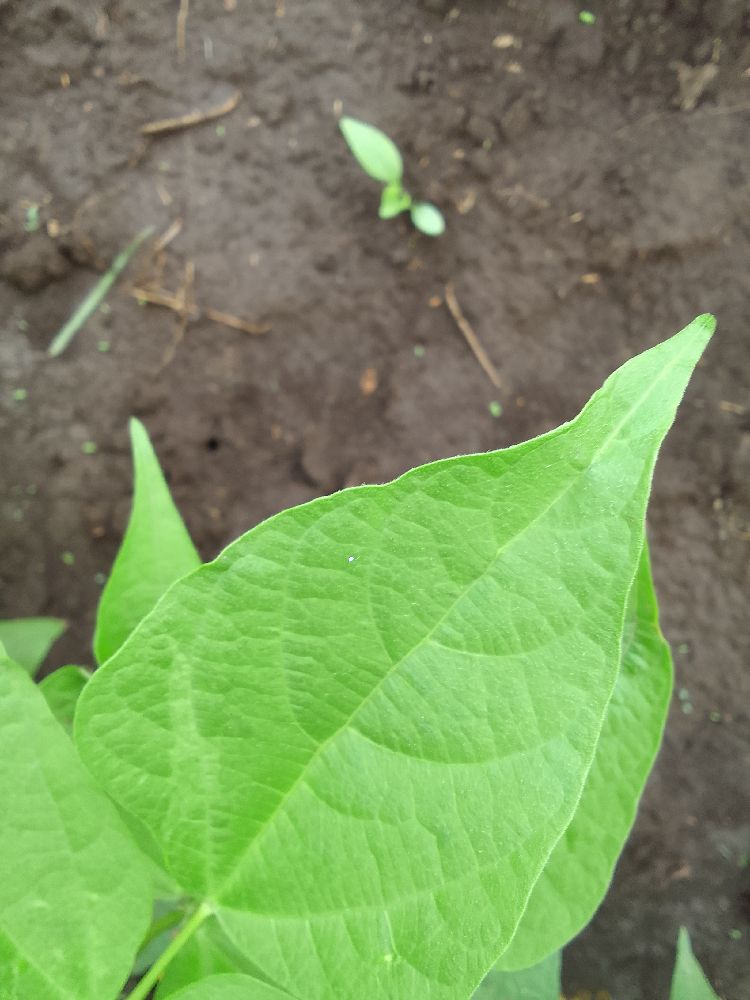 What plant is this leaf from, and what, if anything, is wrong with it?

common bean, healthy
